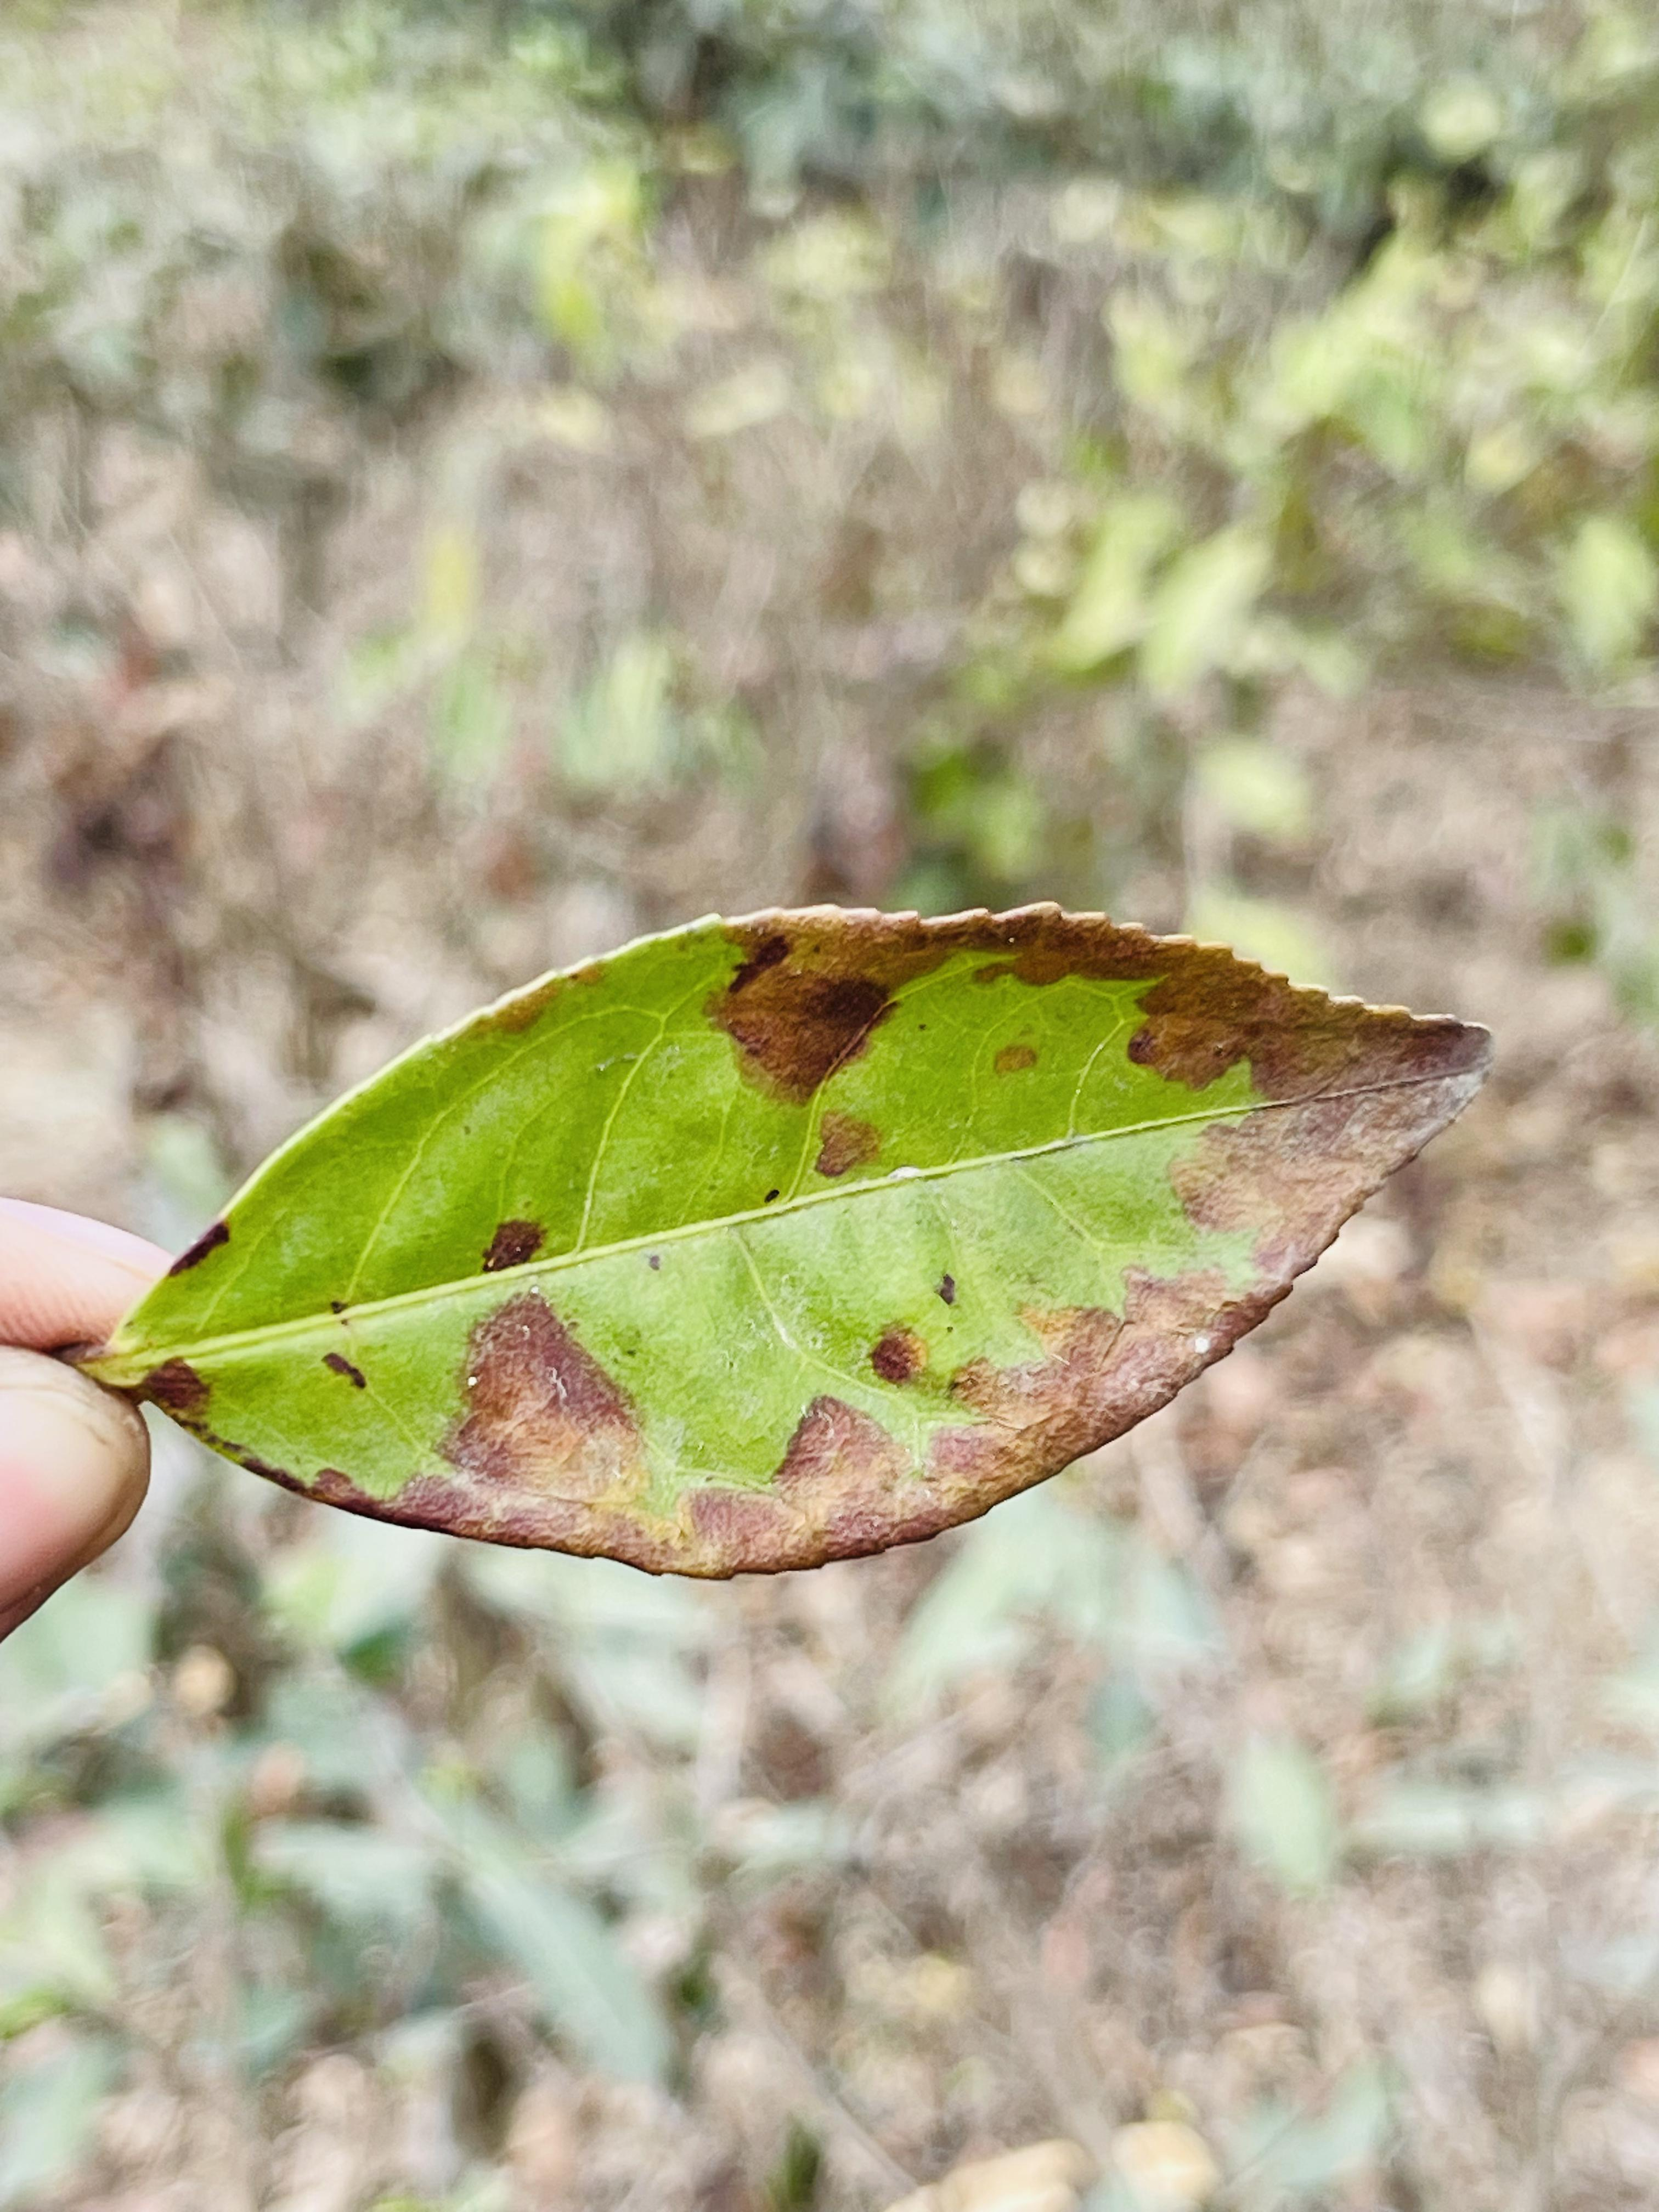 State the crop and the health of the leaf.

tea, blight
